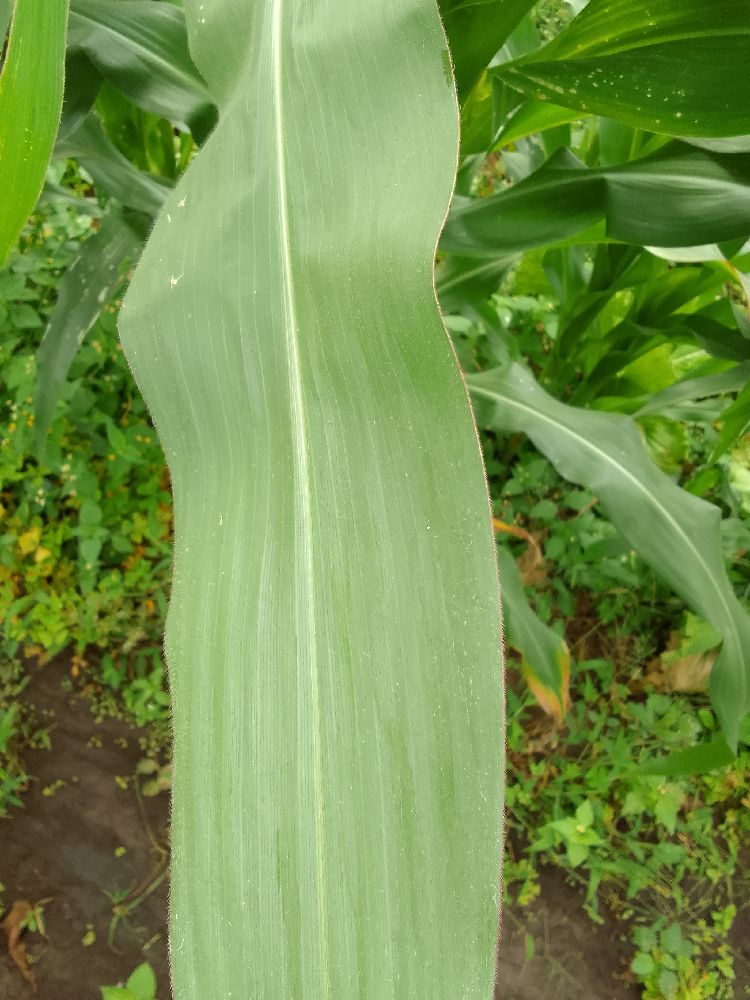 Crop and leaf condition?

maize, healthy
